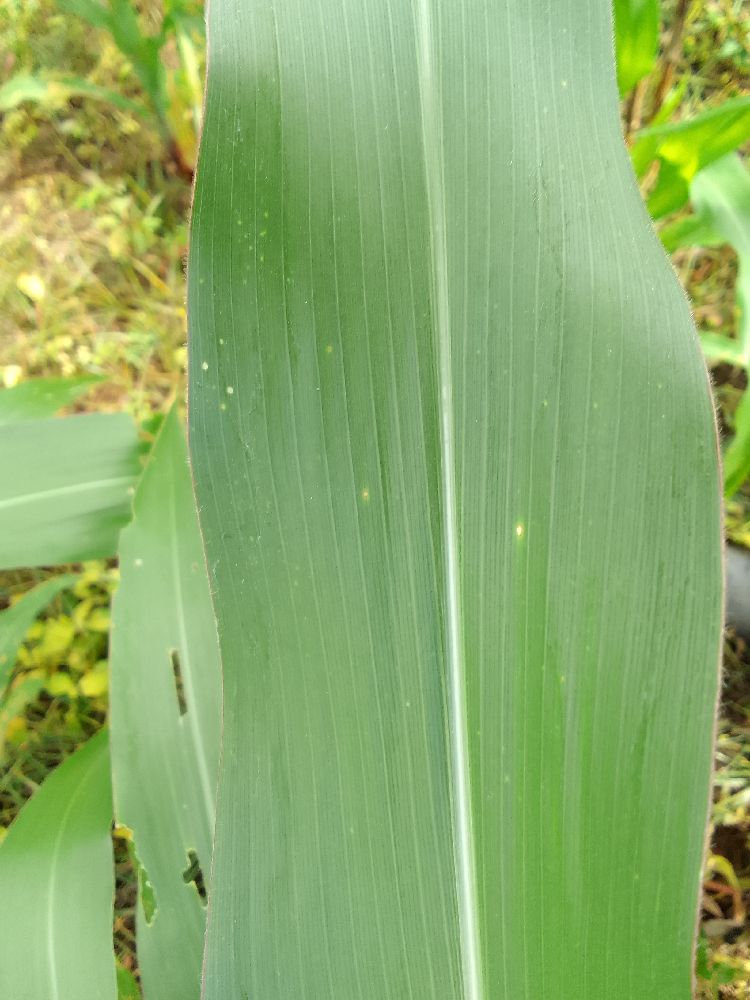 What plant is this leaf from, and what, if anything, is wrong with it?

maize, healthy
